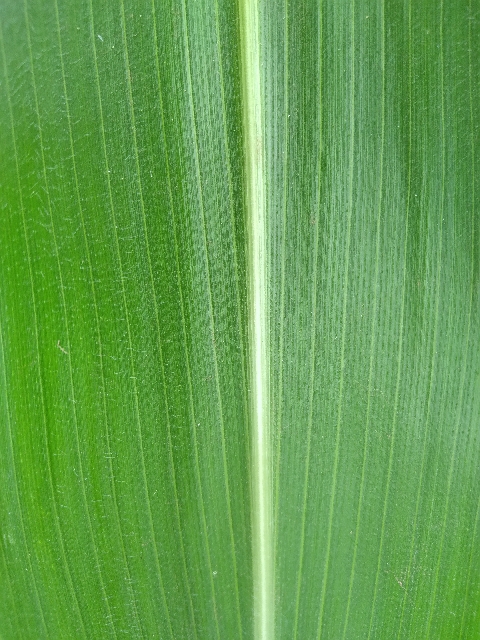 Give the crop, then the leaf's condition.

maize, healthy
